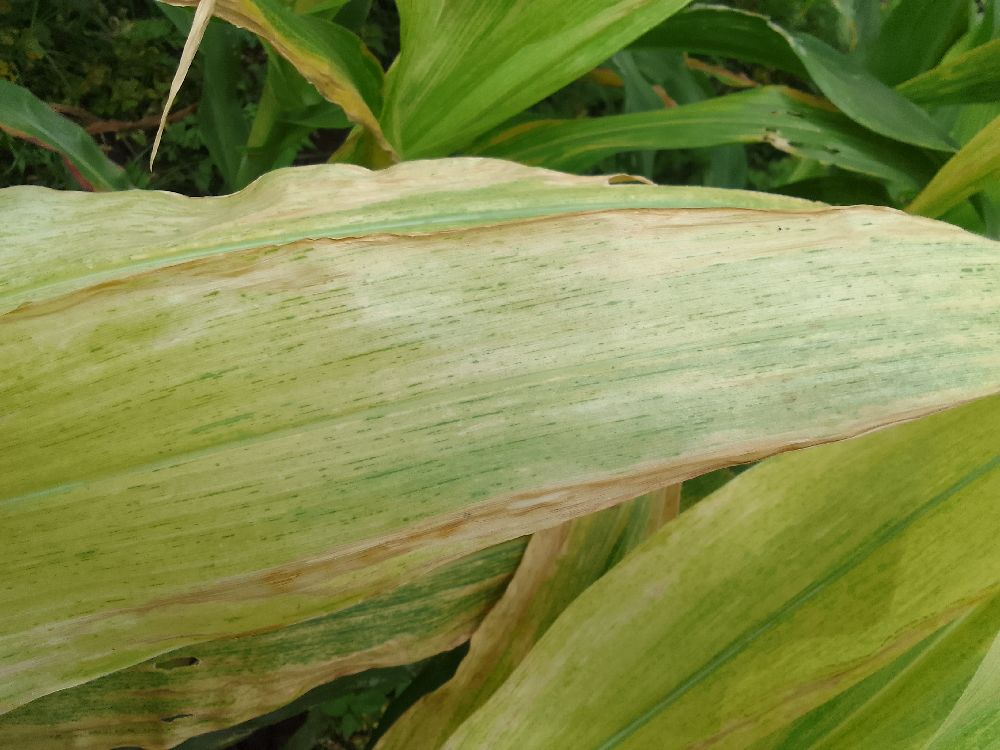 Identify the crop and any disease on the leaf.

maize, maize lethal necrosis
